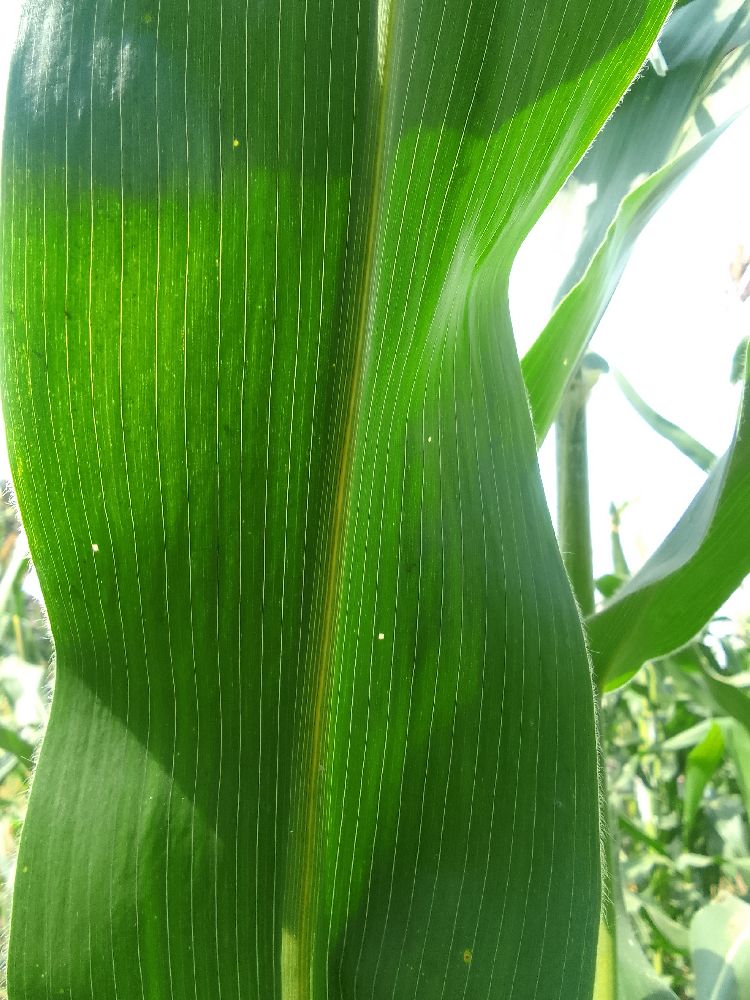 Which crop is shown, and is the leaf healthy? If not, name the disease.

maize, healthy
